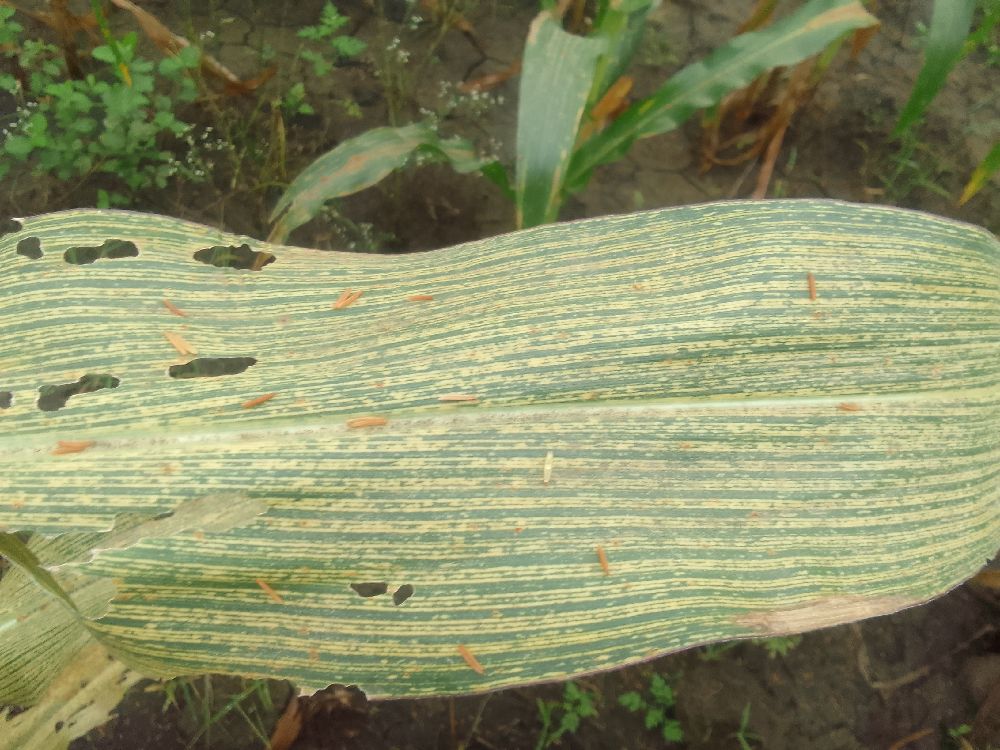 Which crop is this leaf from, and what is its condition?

maize, maize streak virus
